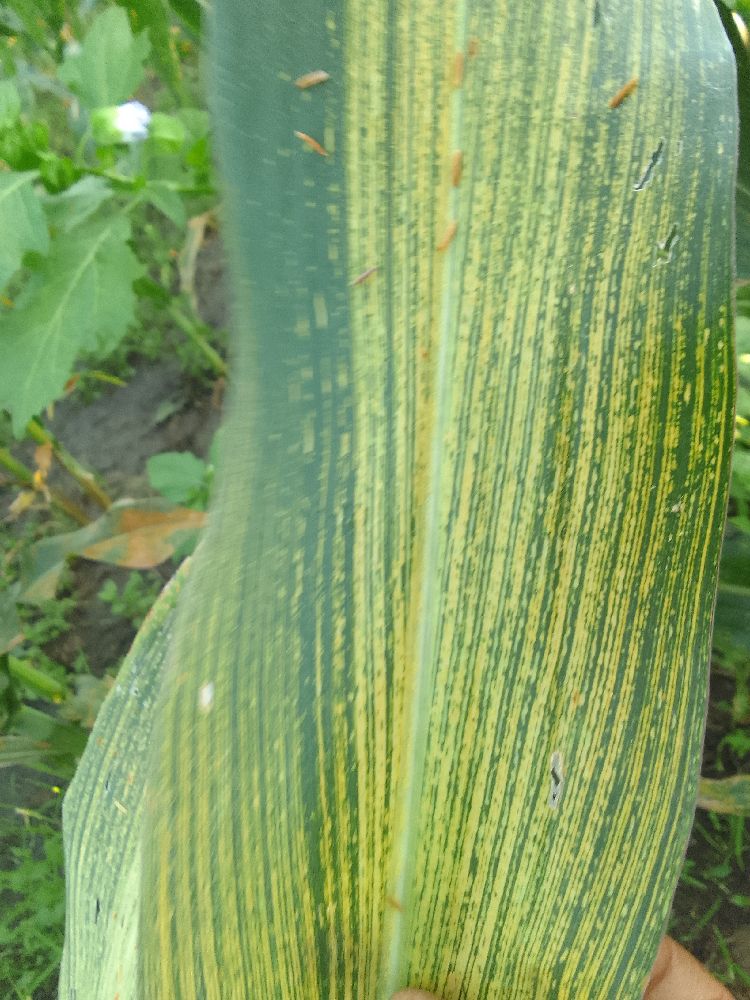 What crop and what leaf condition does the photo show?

maize, maize streak virus
